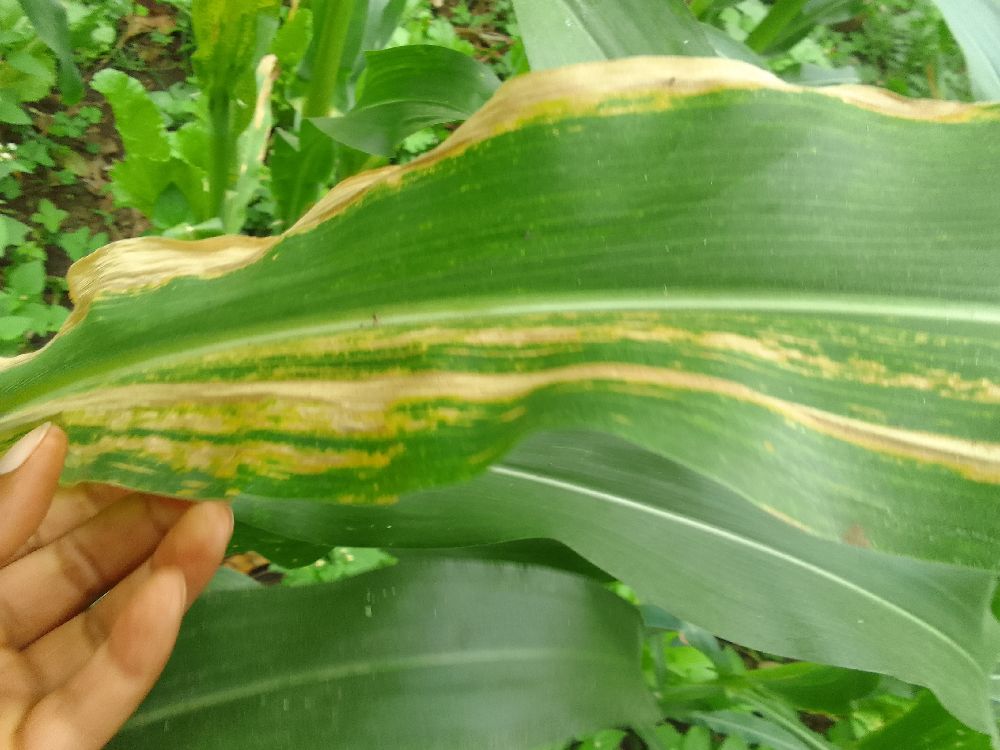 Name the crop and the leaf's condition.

maize, maize lethal necrosis
